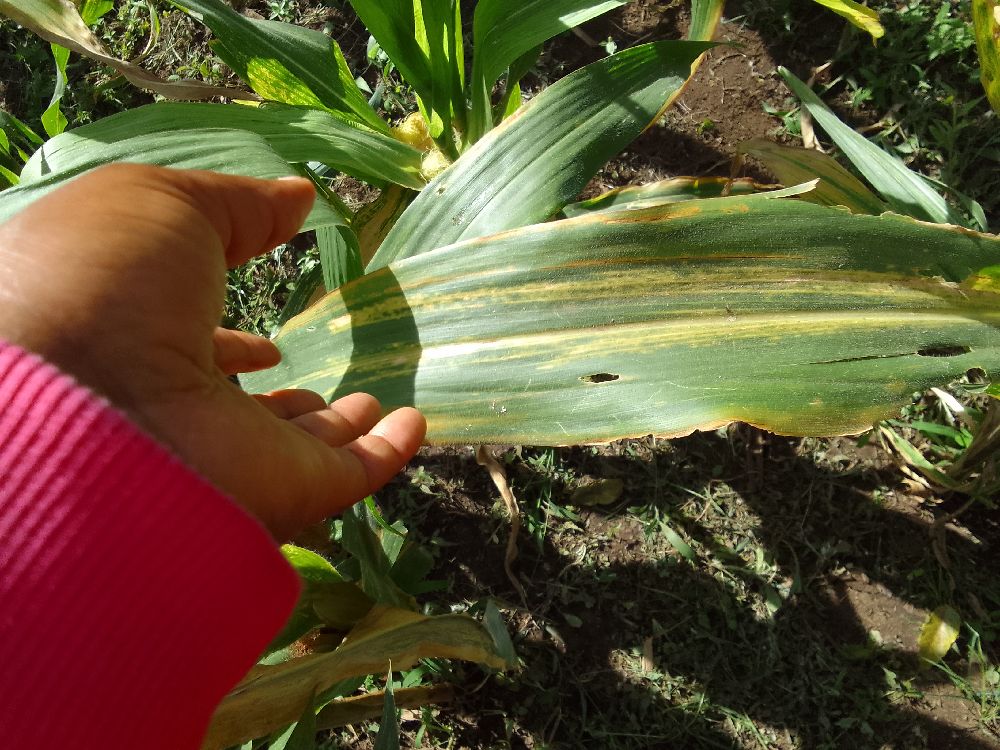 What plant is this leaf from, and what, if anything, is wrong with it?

maize, maize lethal necrosis
